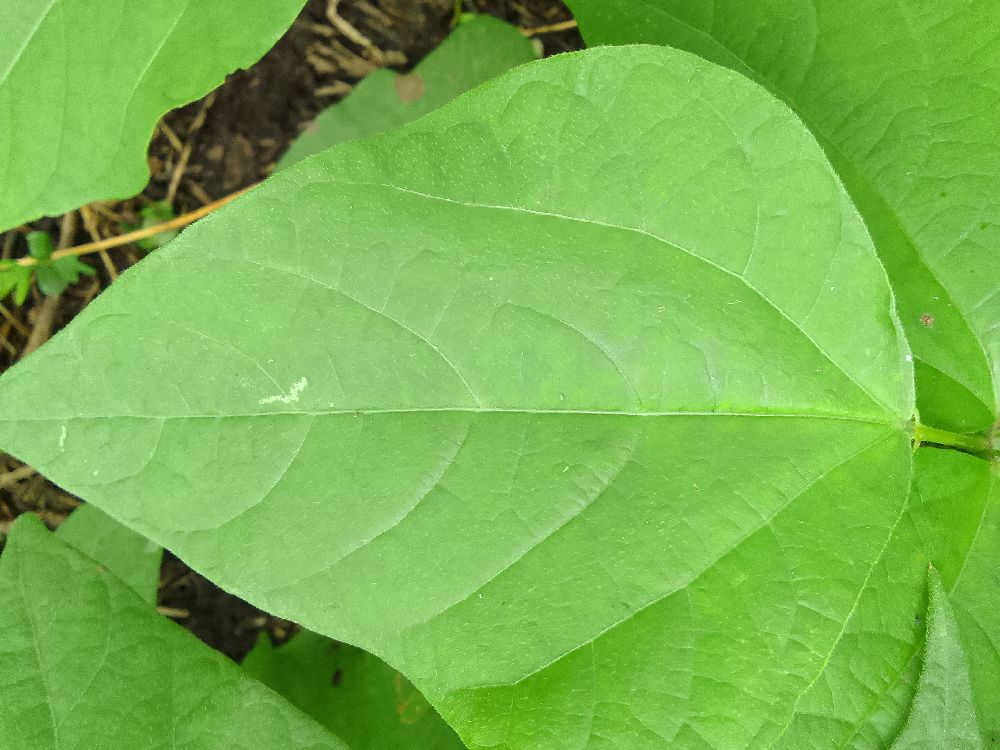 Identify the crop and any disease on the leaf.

common bean, healthy
